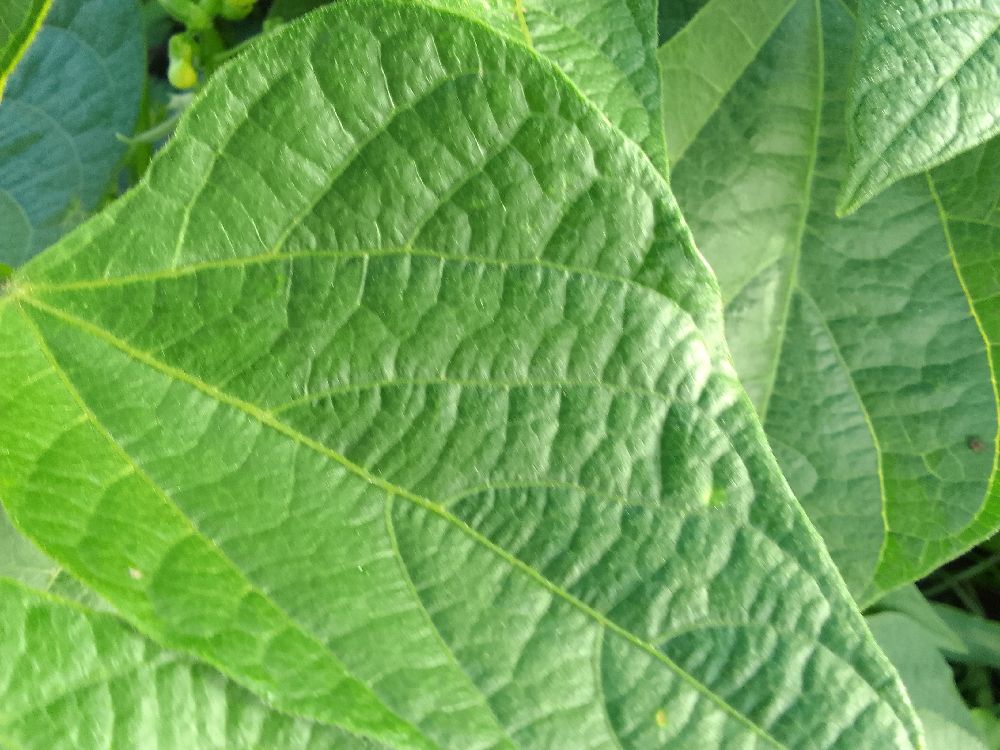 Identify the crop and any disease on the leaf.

common bean, healthy
